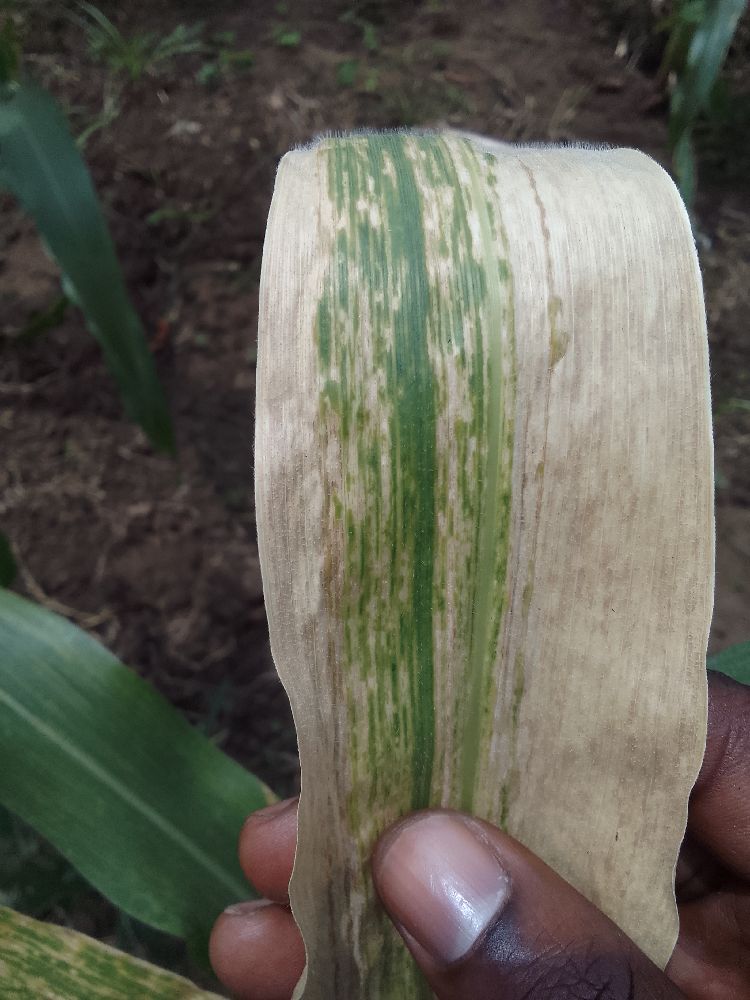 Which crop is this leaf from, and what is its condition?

maize, maize lethal necrosis
